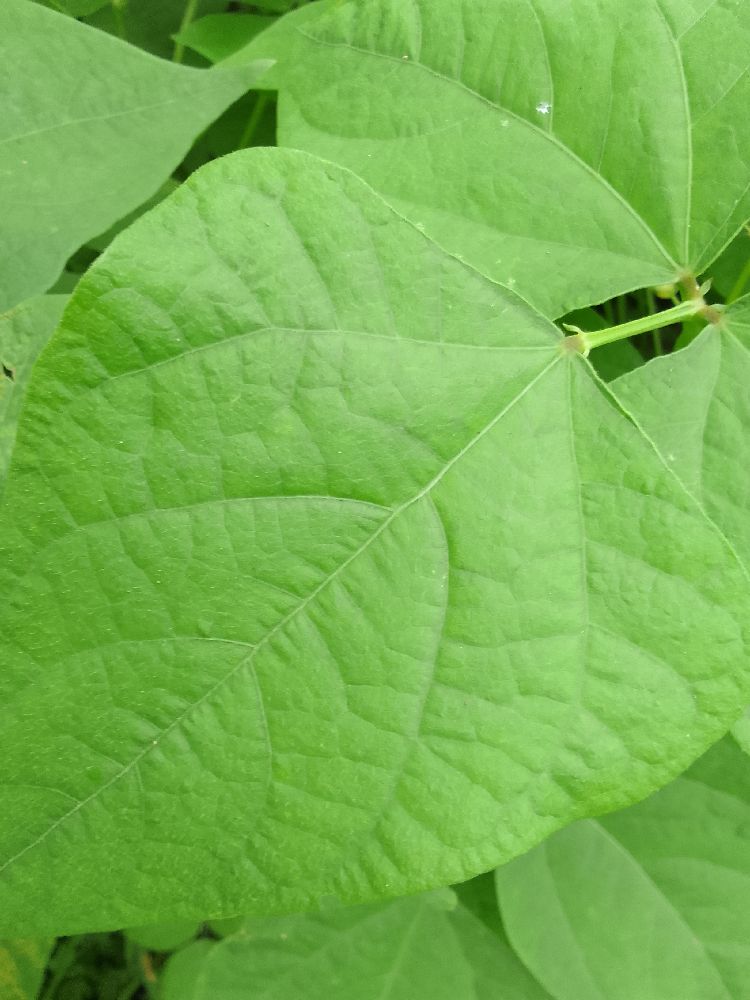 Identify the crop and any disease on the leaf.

common bean, healthy
